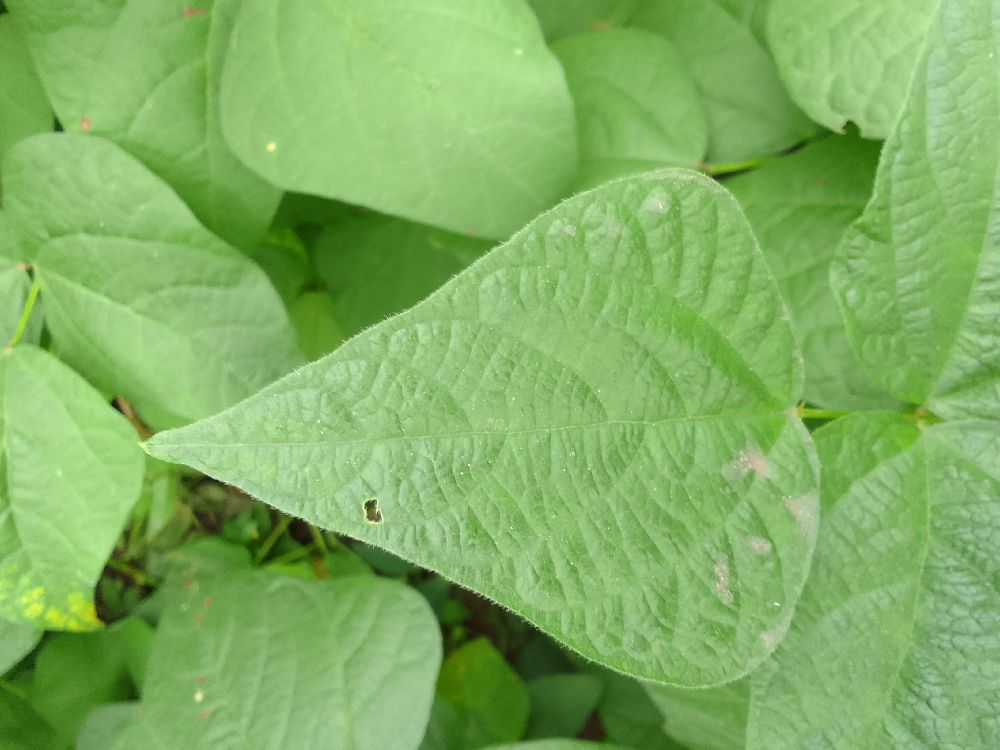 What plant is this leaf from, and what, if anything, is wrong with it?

common bean, healthy
